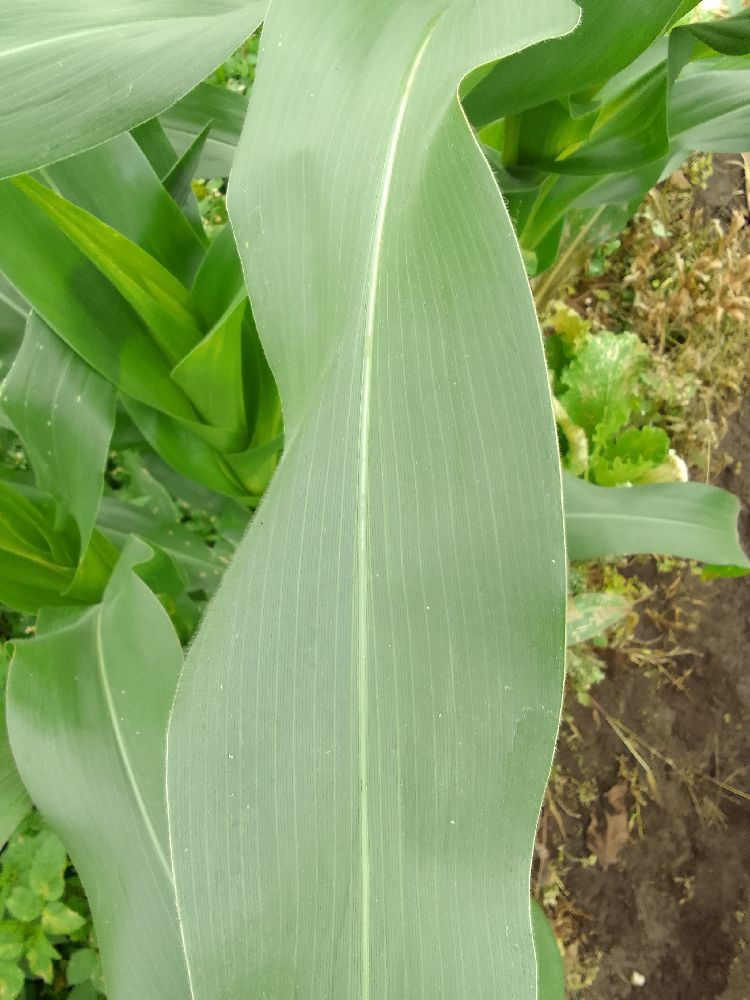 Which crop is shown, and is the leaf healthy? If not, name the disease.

maize, healthy
